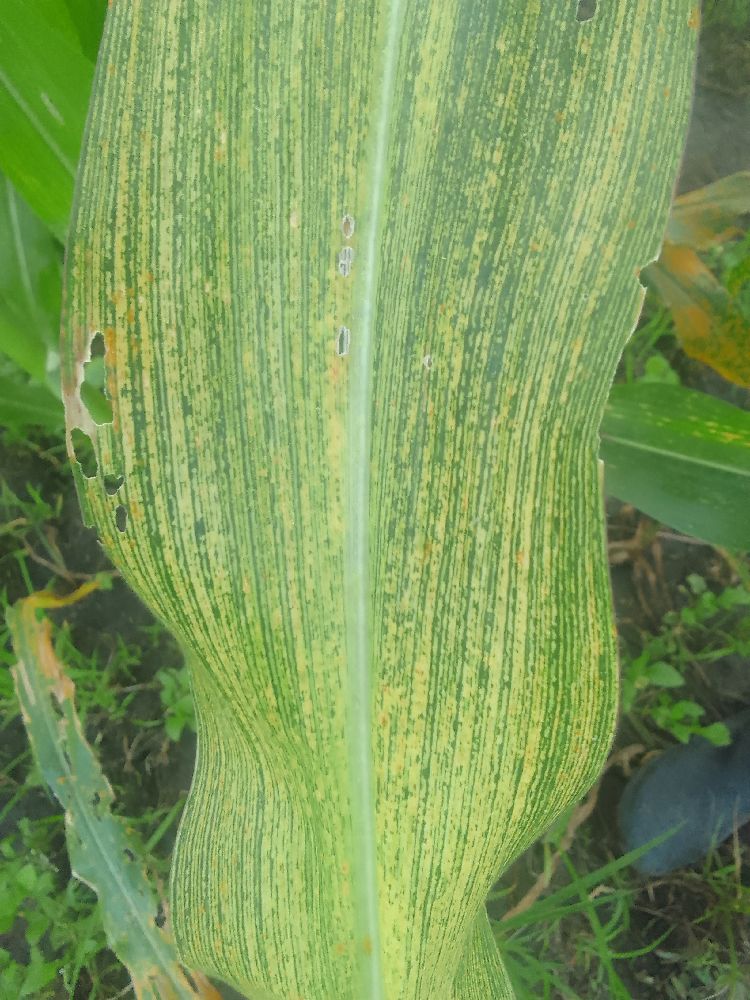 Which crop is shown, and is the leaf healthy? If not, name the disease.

maize, maize streak virus
